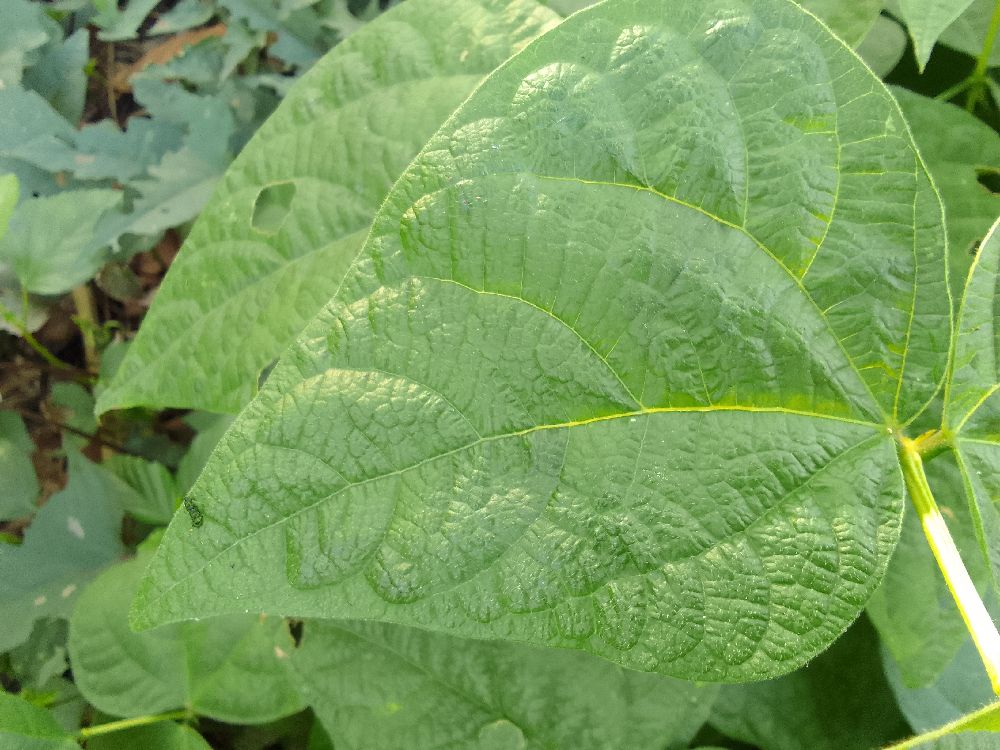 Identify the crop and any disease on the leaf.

common bean, healthy
